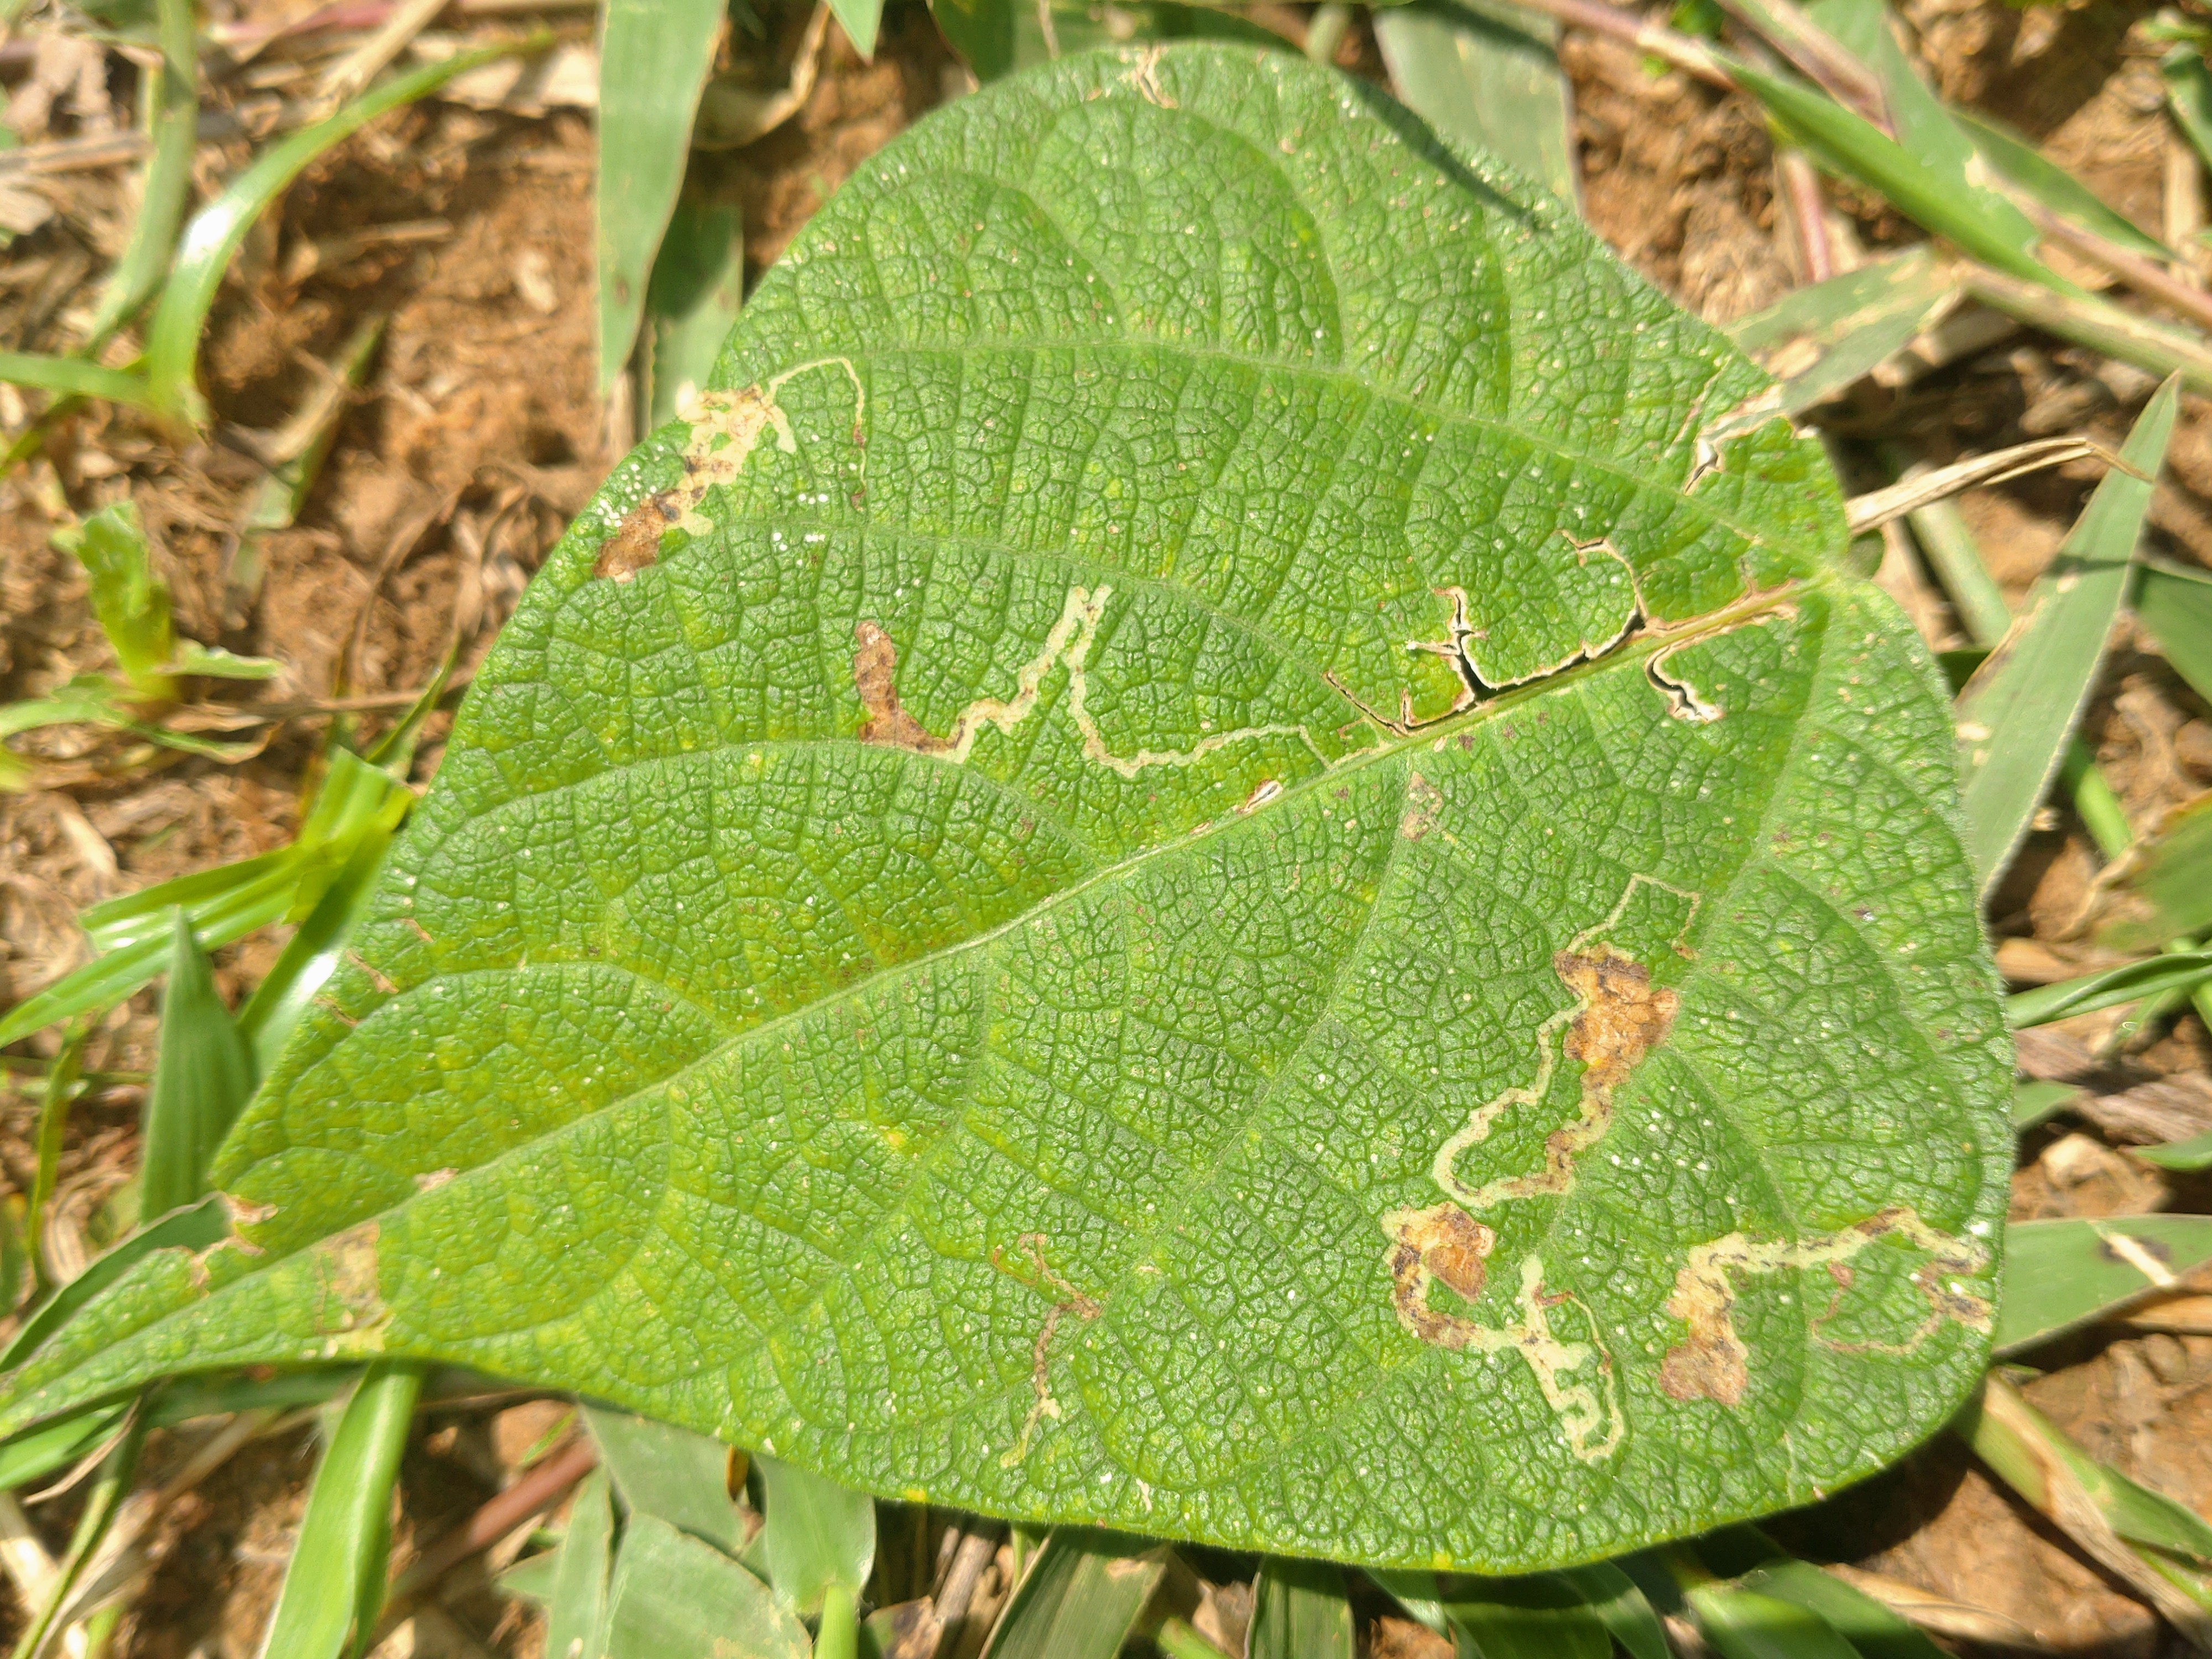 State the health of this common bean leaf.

anthracnose
